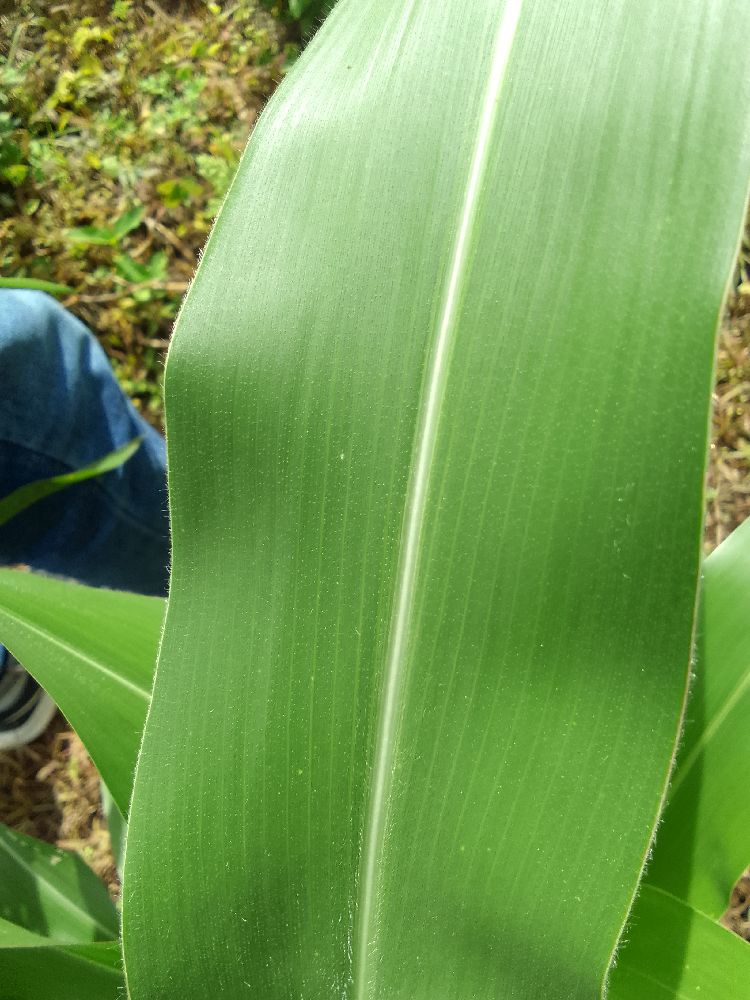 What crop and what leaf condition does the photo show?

maize, healthy
